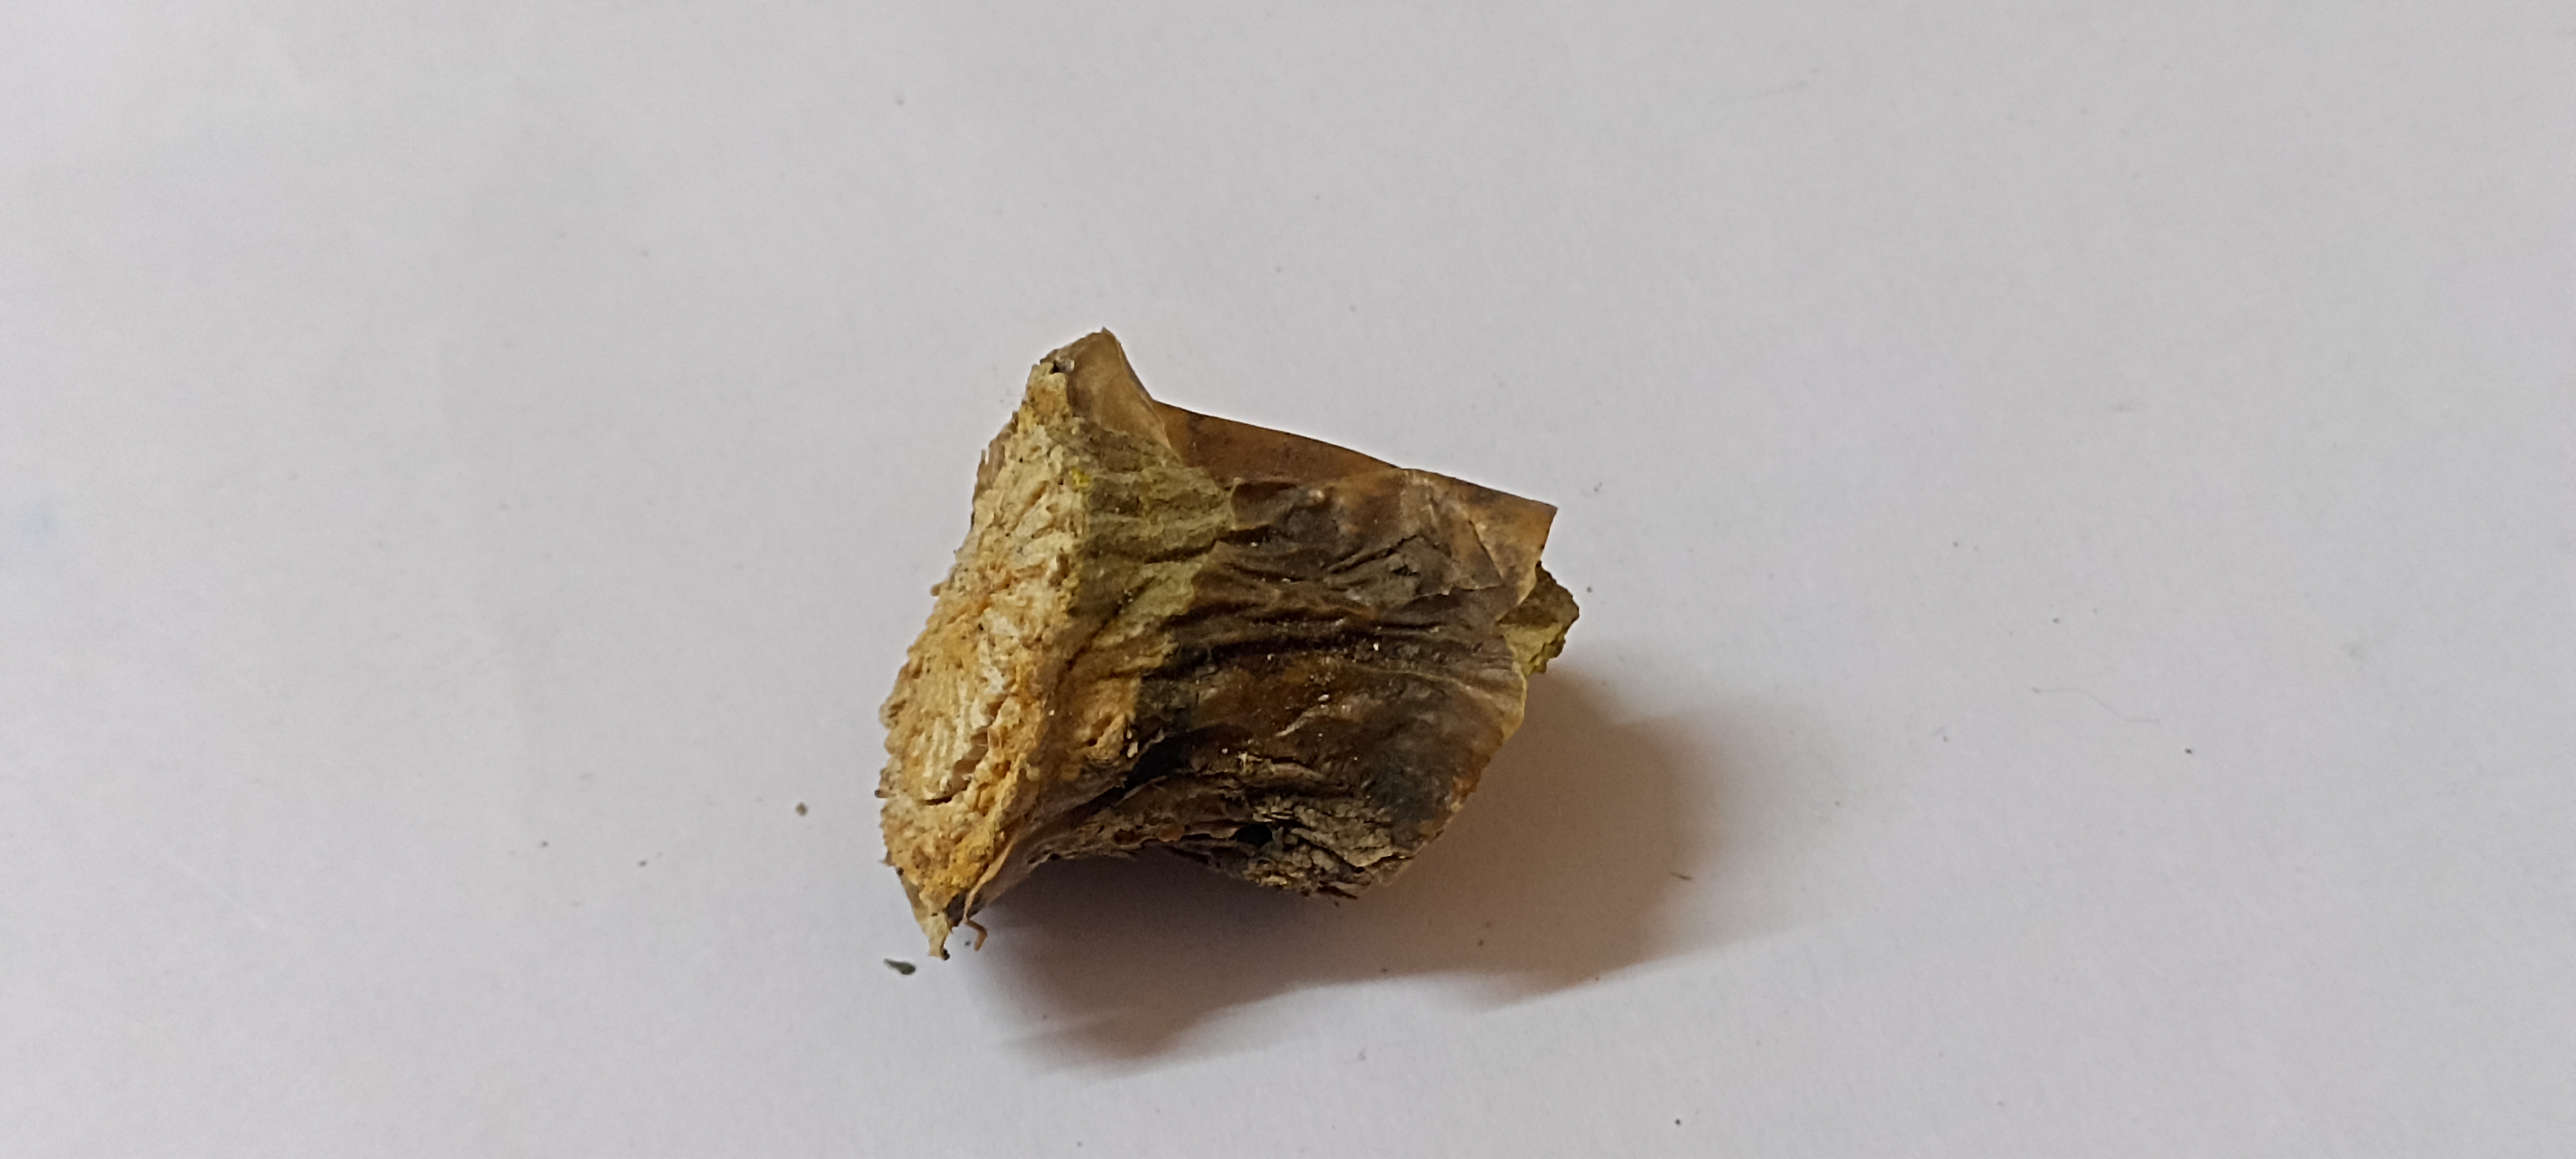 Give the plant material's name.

gulvel
